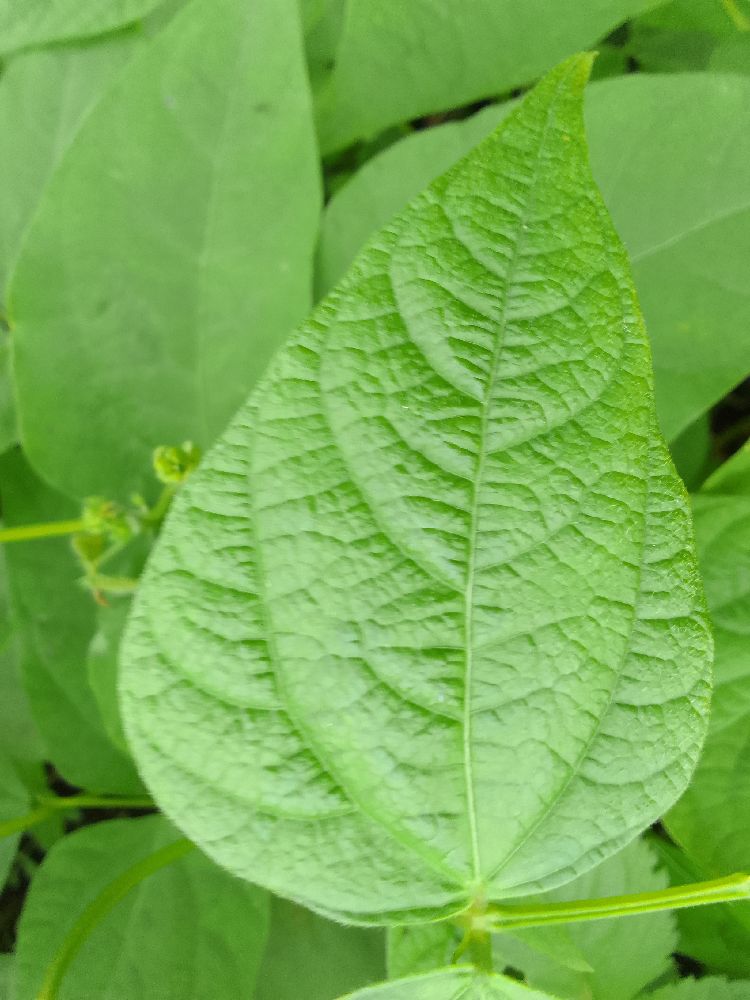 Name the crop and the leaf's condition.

common bean, healthy
